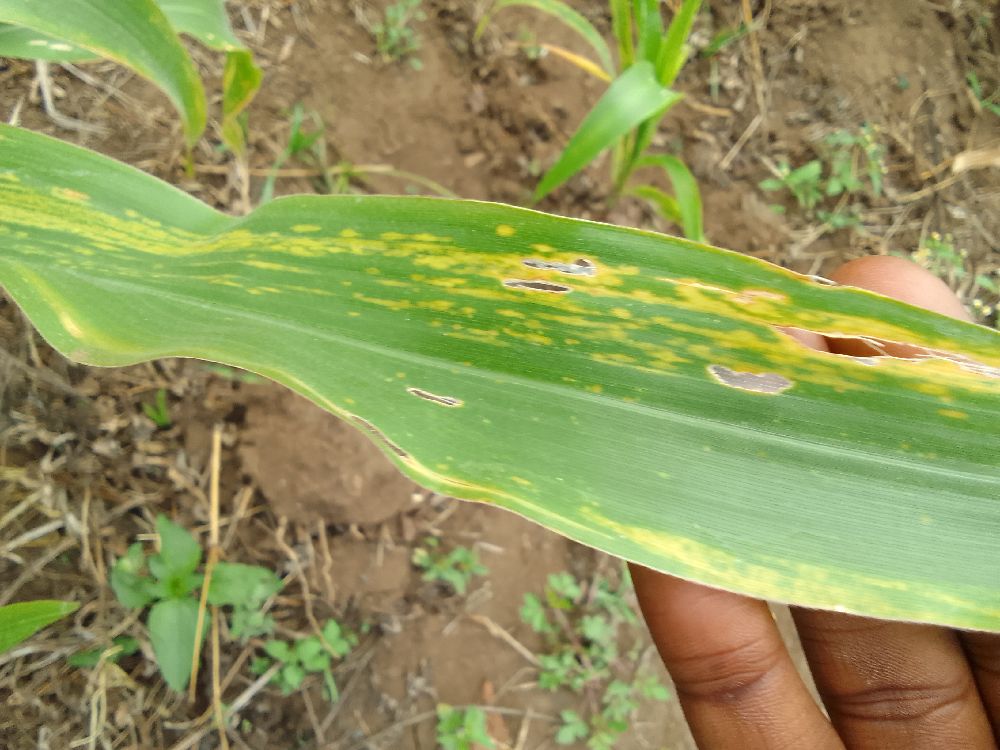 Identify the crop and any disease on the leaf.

maize, maize lethal necrosis
